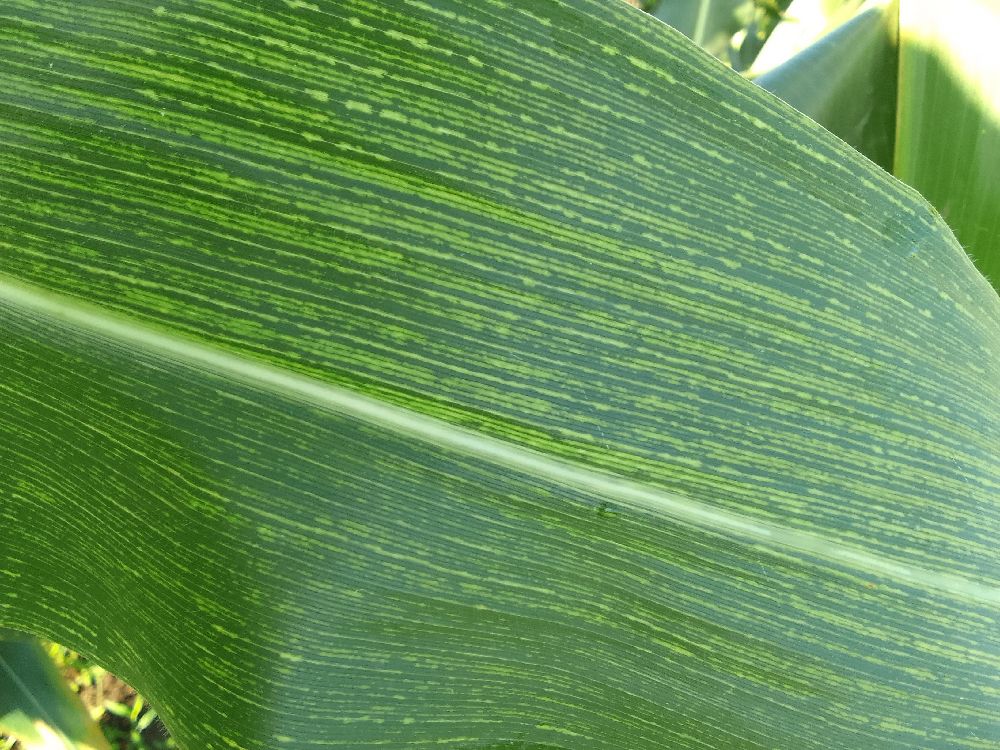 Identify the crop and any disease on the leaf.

maize, maize streak virus
